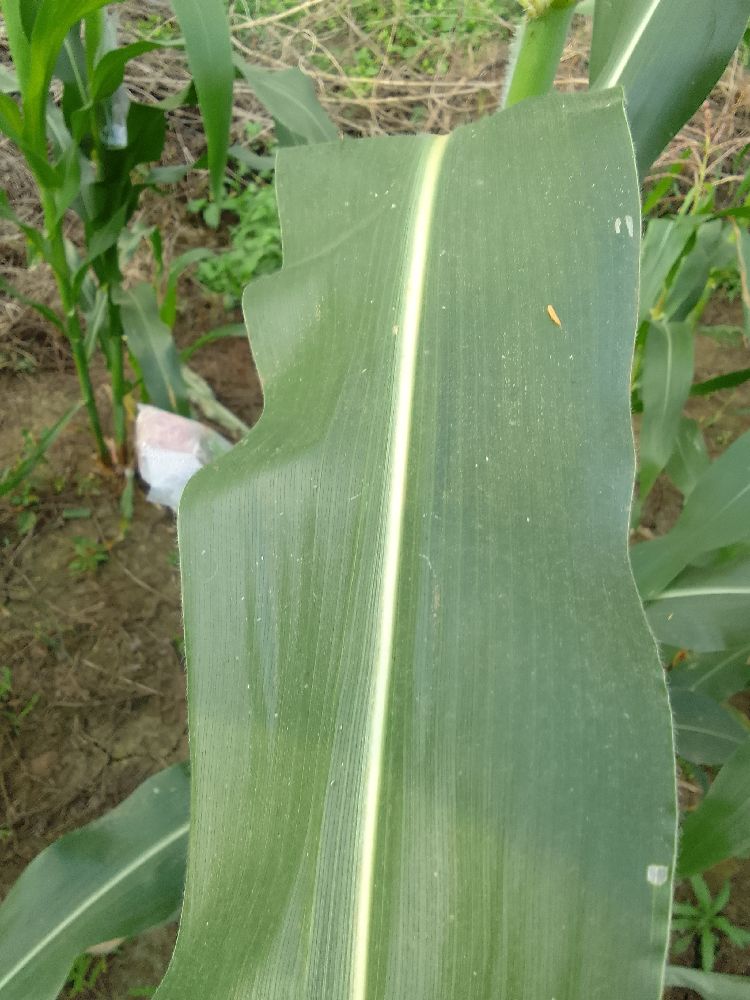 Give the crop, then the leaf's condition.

maize, healthy
